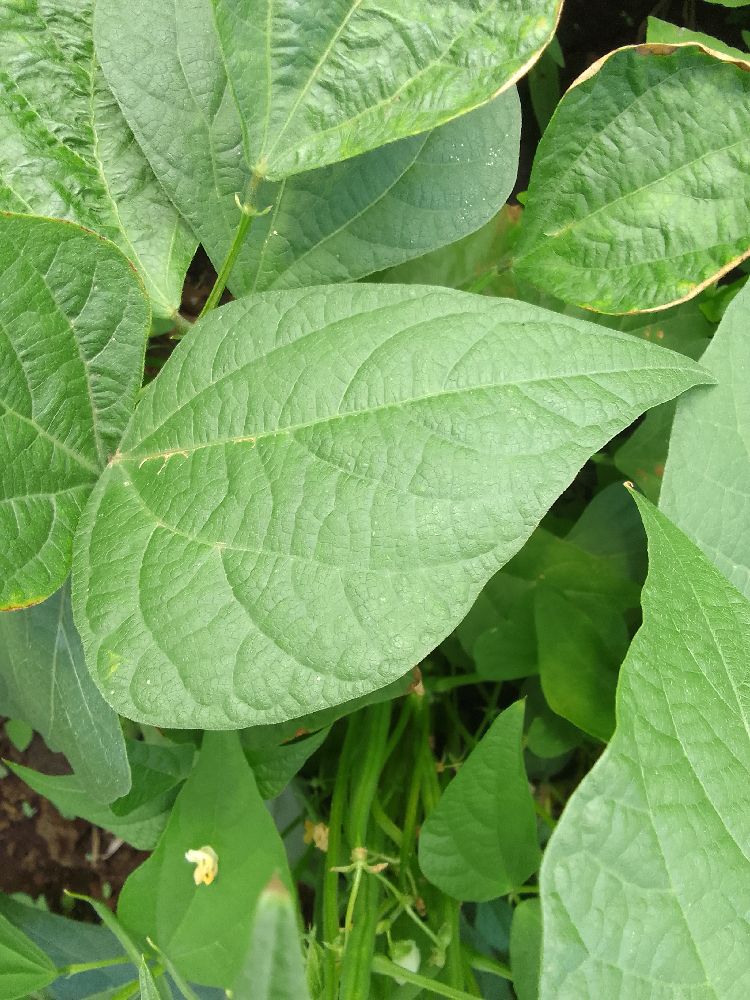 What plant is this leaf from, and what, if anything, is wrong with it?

common bean, healthy
